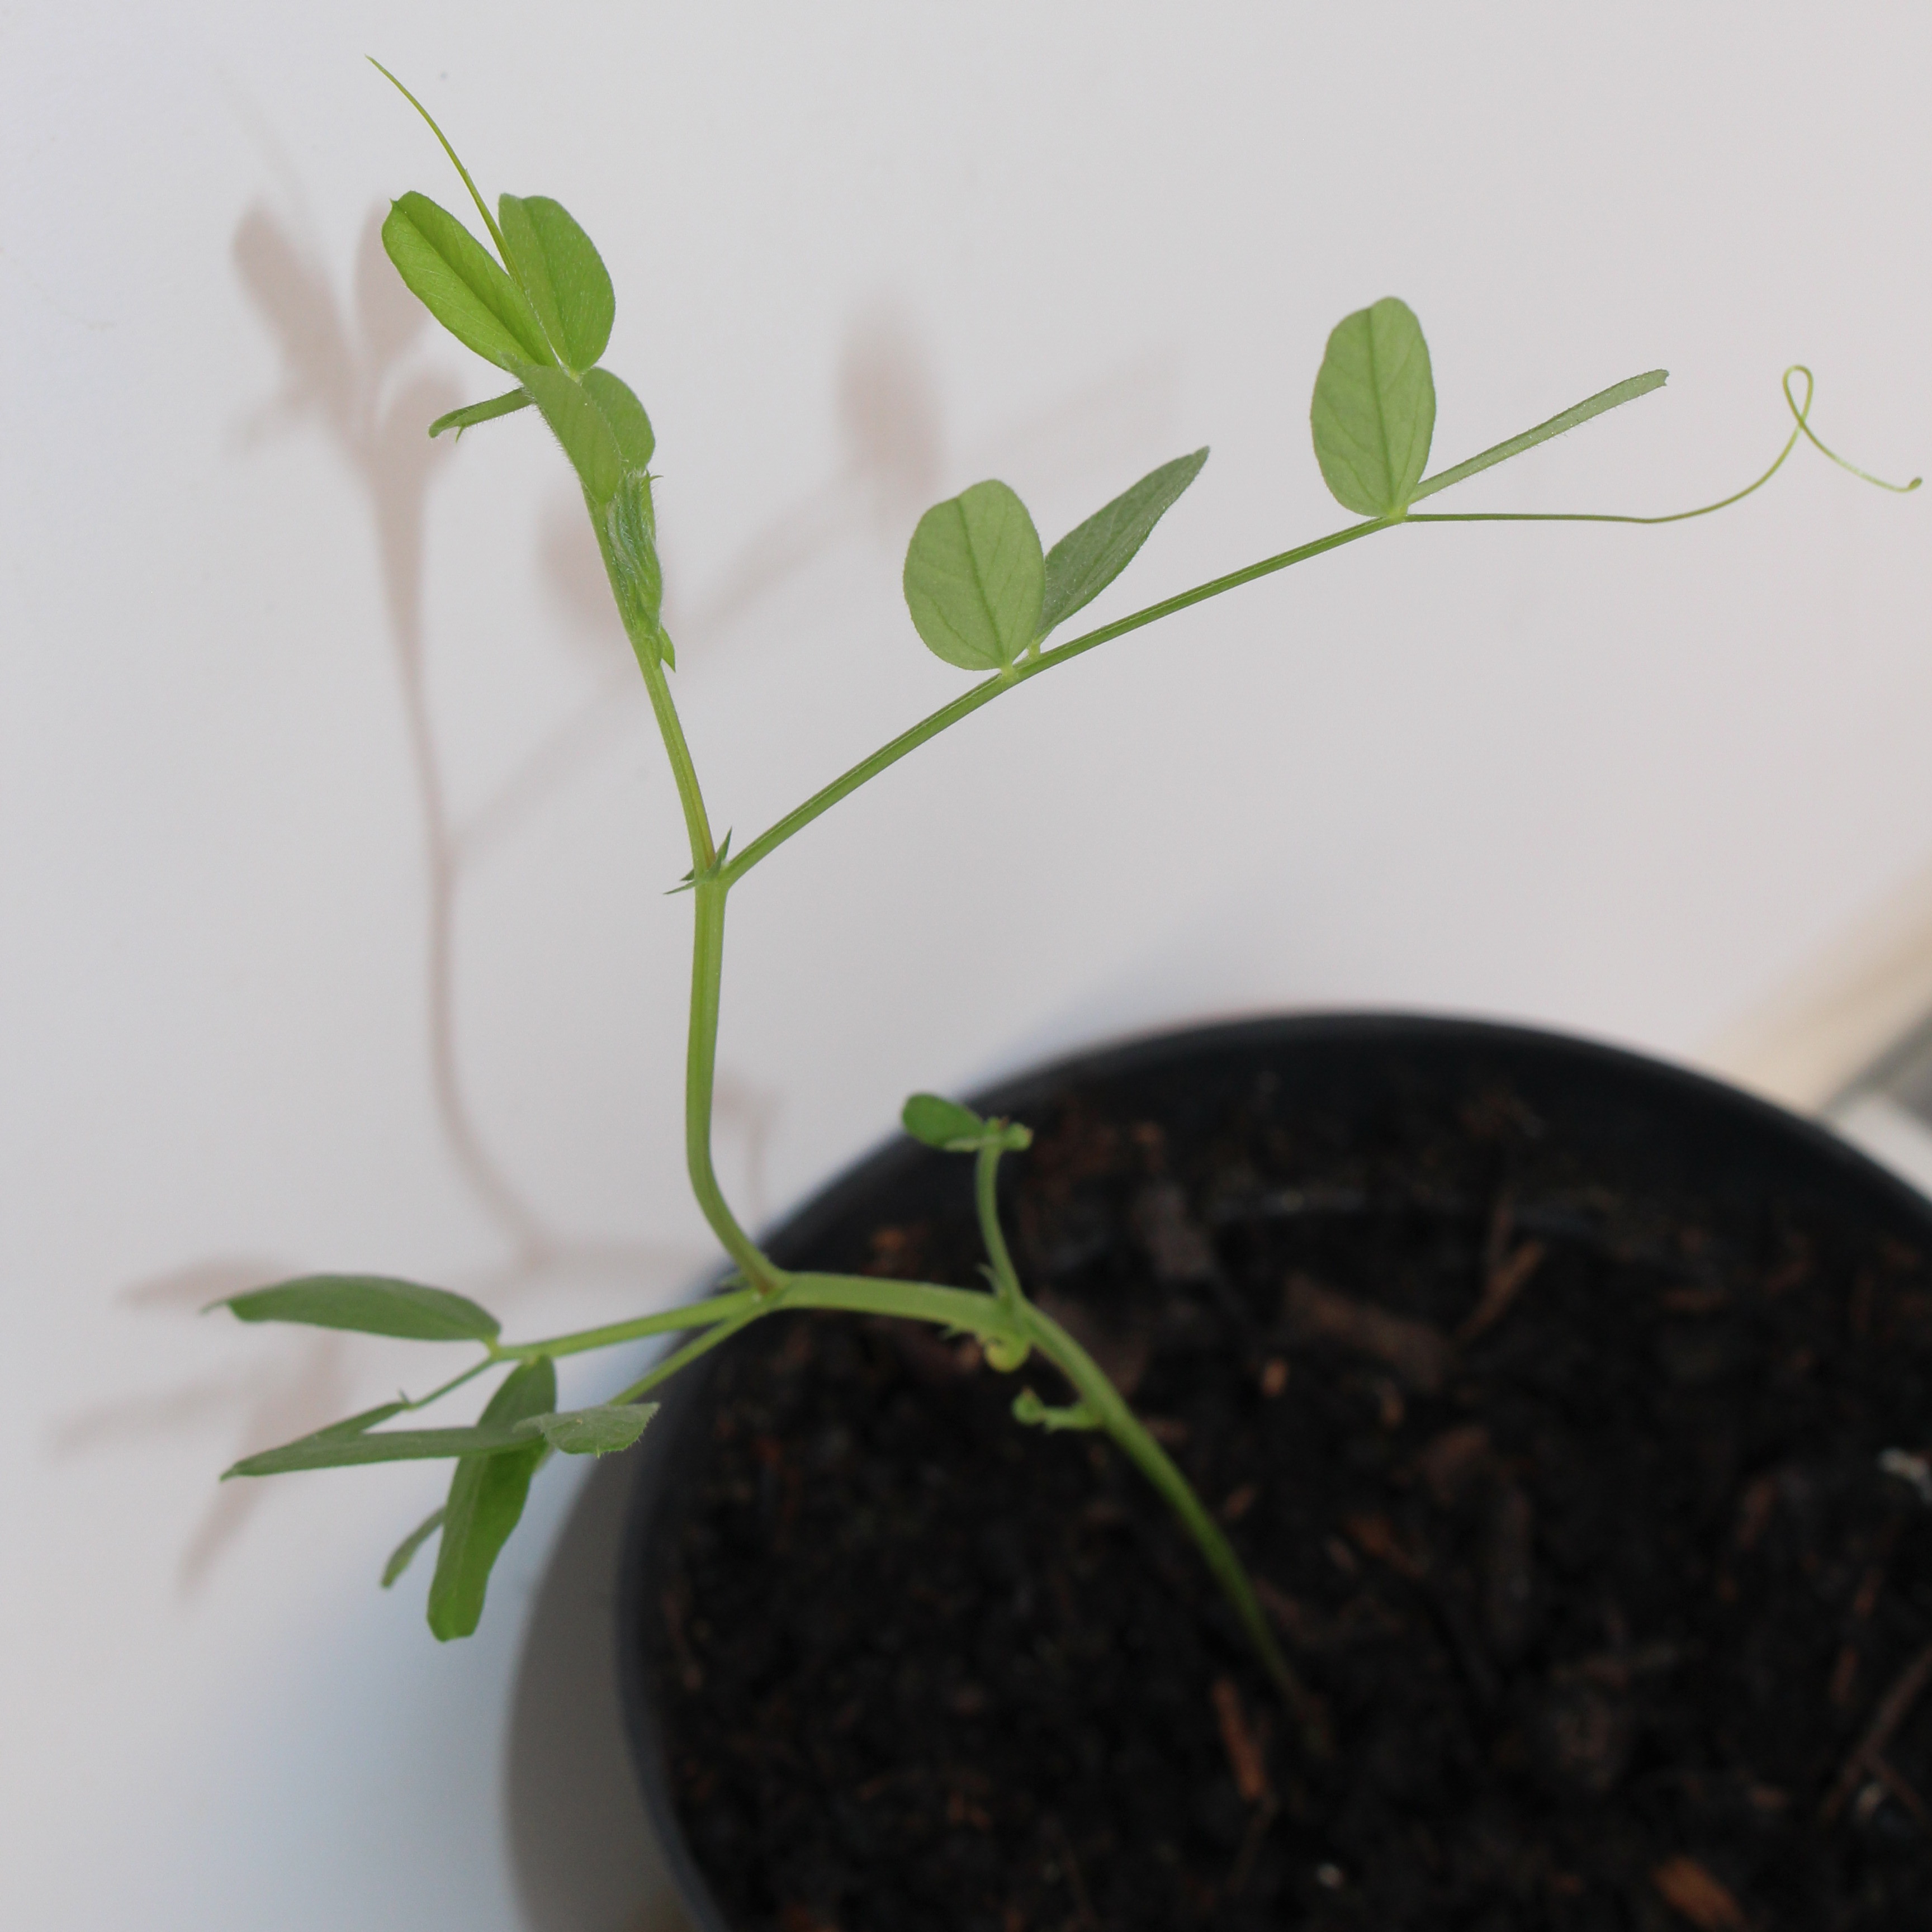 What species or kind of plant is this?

Vicia sativa
